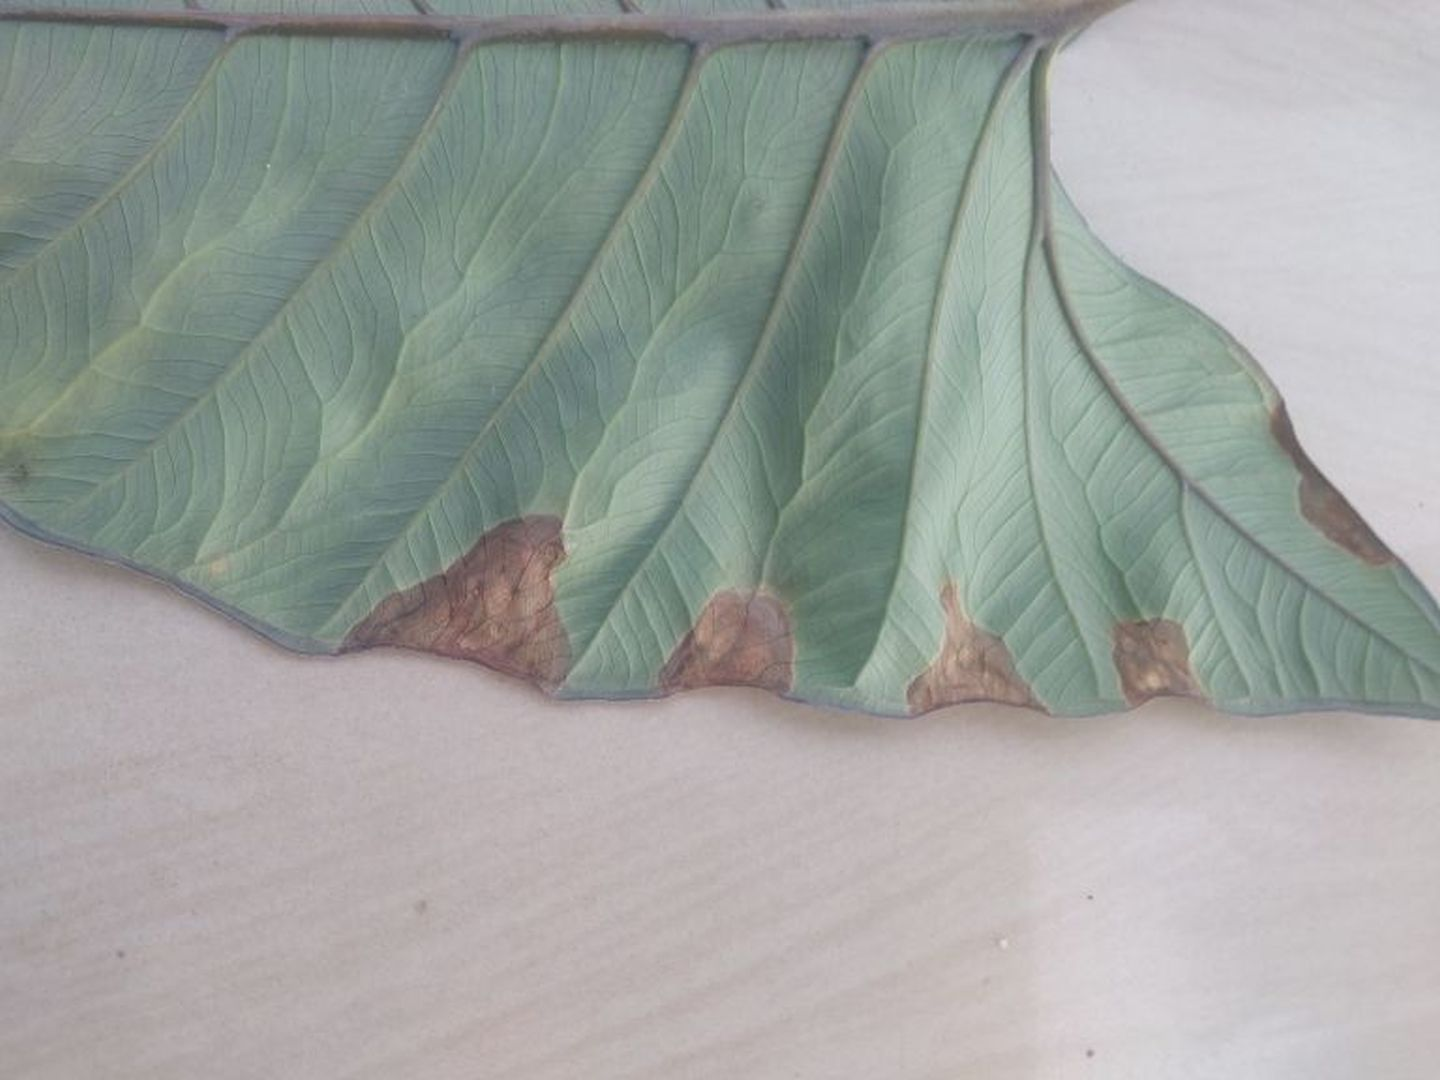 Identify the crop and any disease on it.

taro, leaf blight
